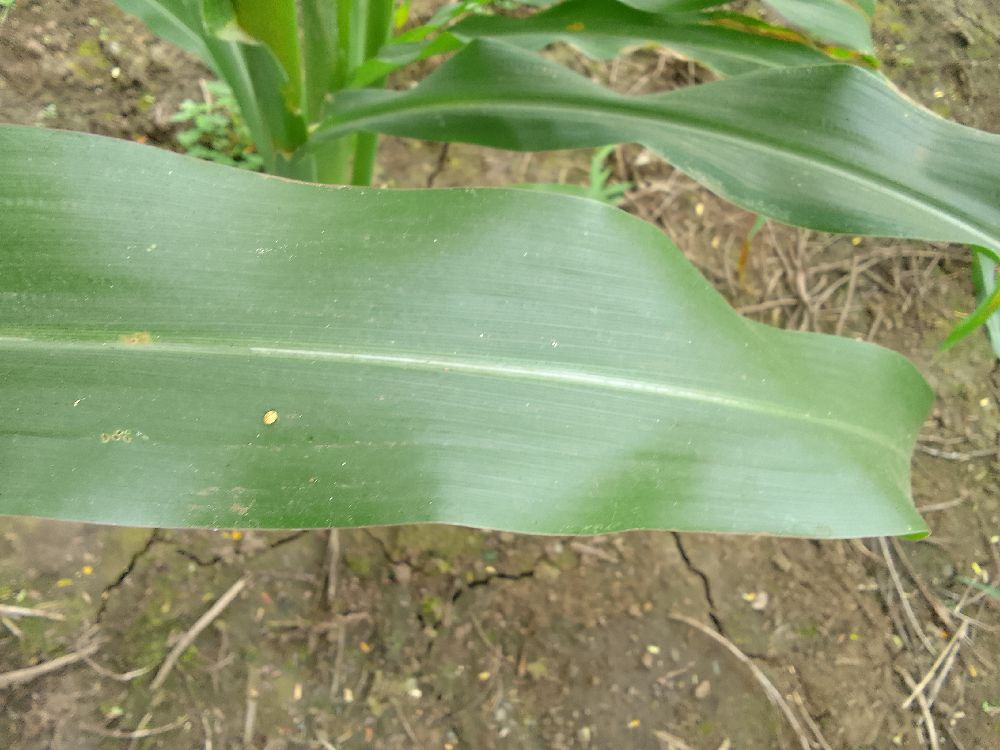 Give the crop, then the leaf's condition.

maize, healthy
